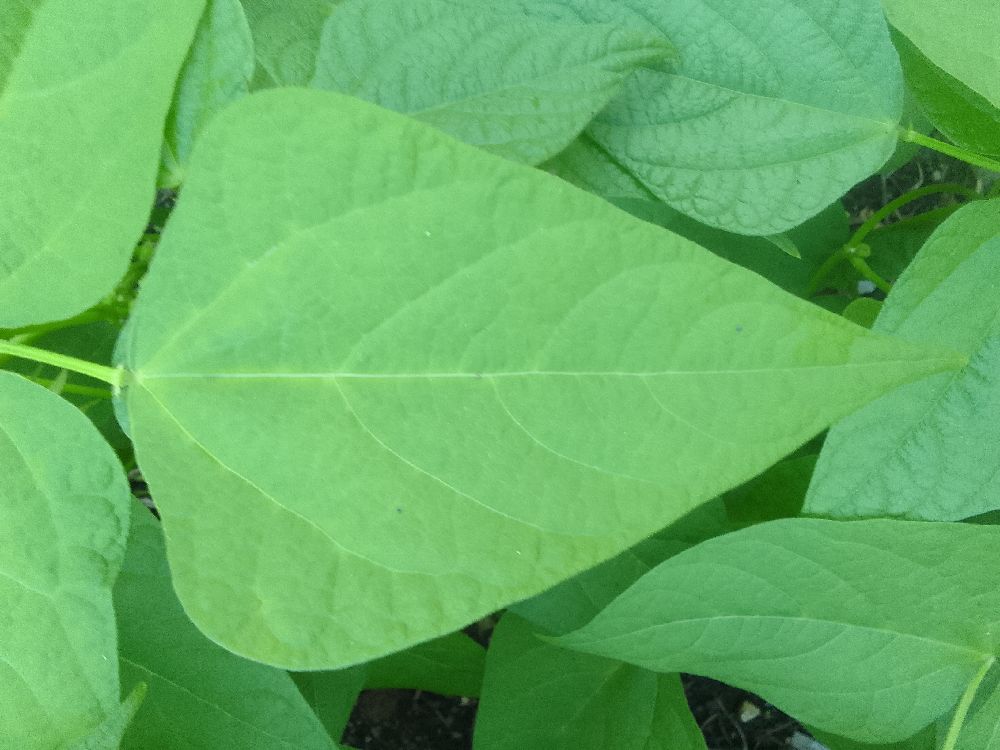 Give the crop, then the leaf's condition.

common bean, healthy
